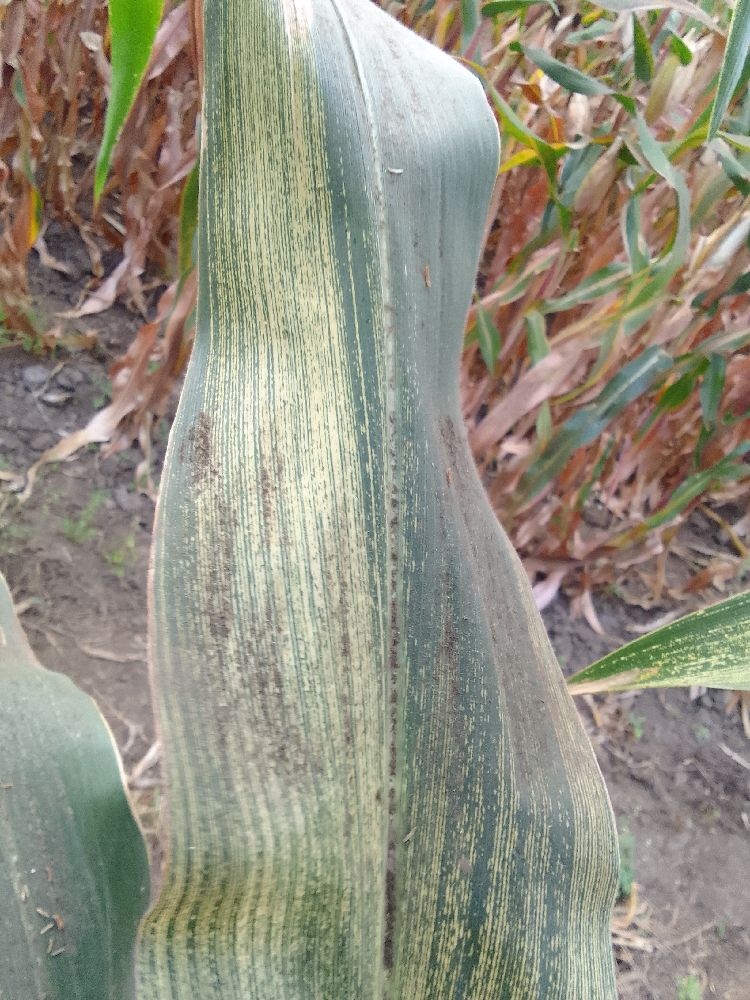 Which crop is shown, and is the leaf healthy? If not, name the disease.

maize, maize streak virus
